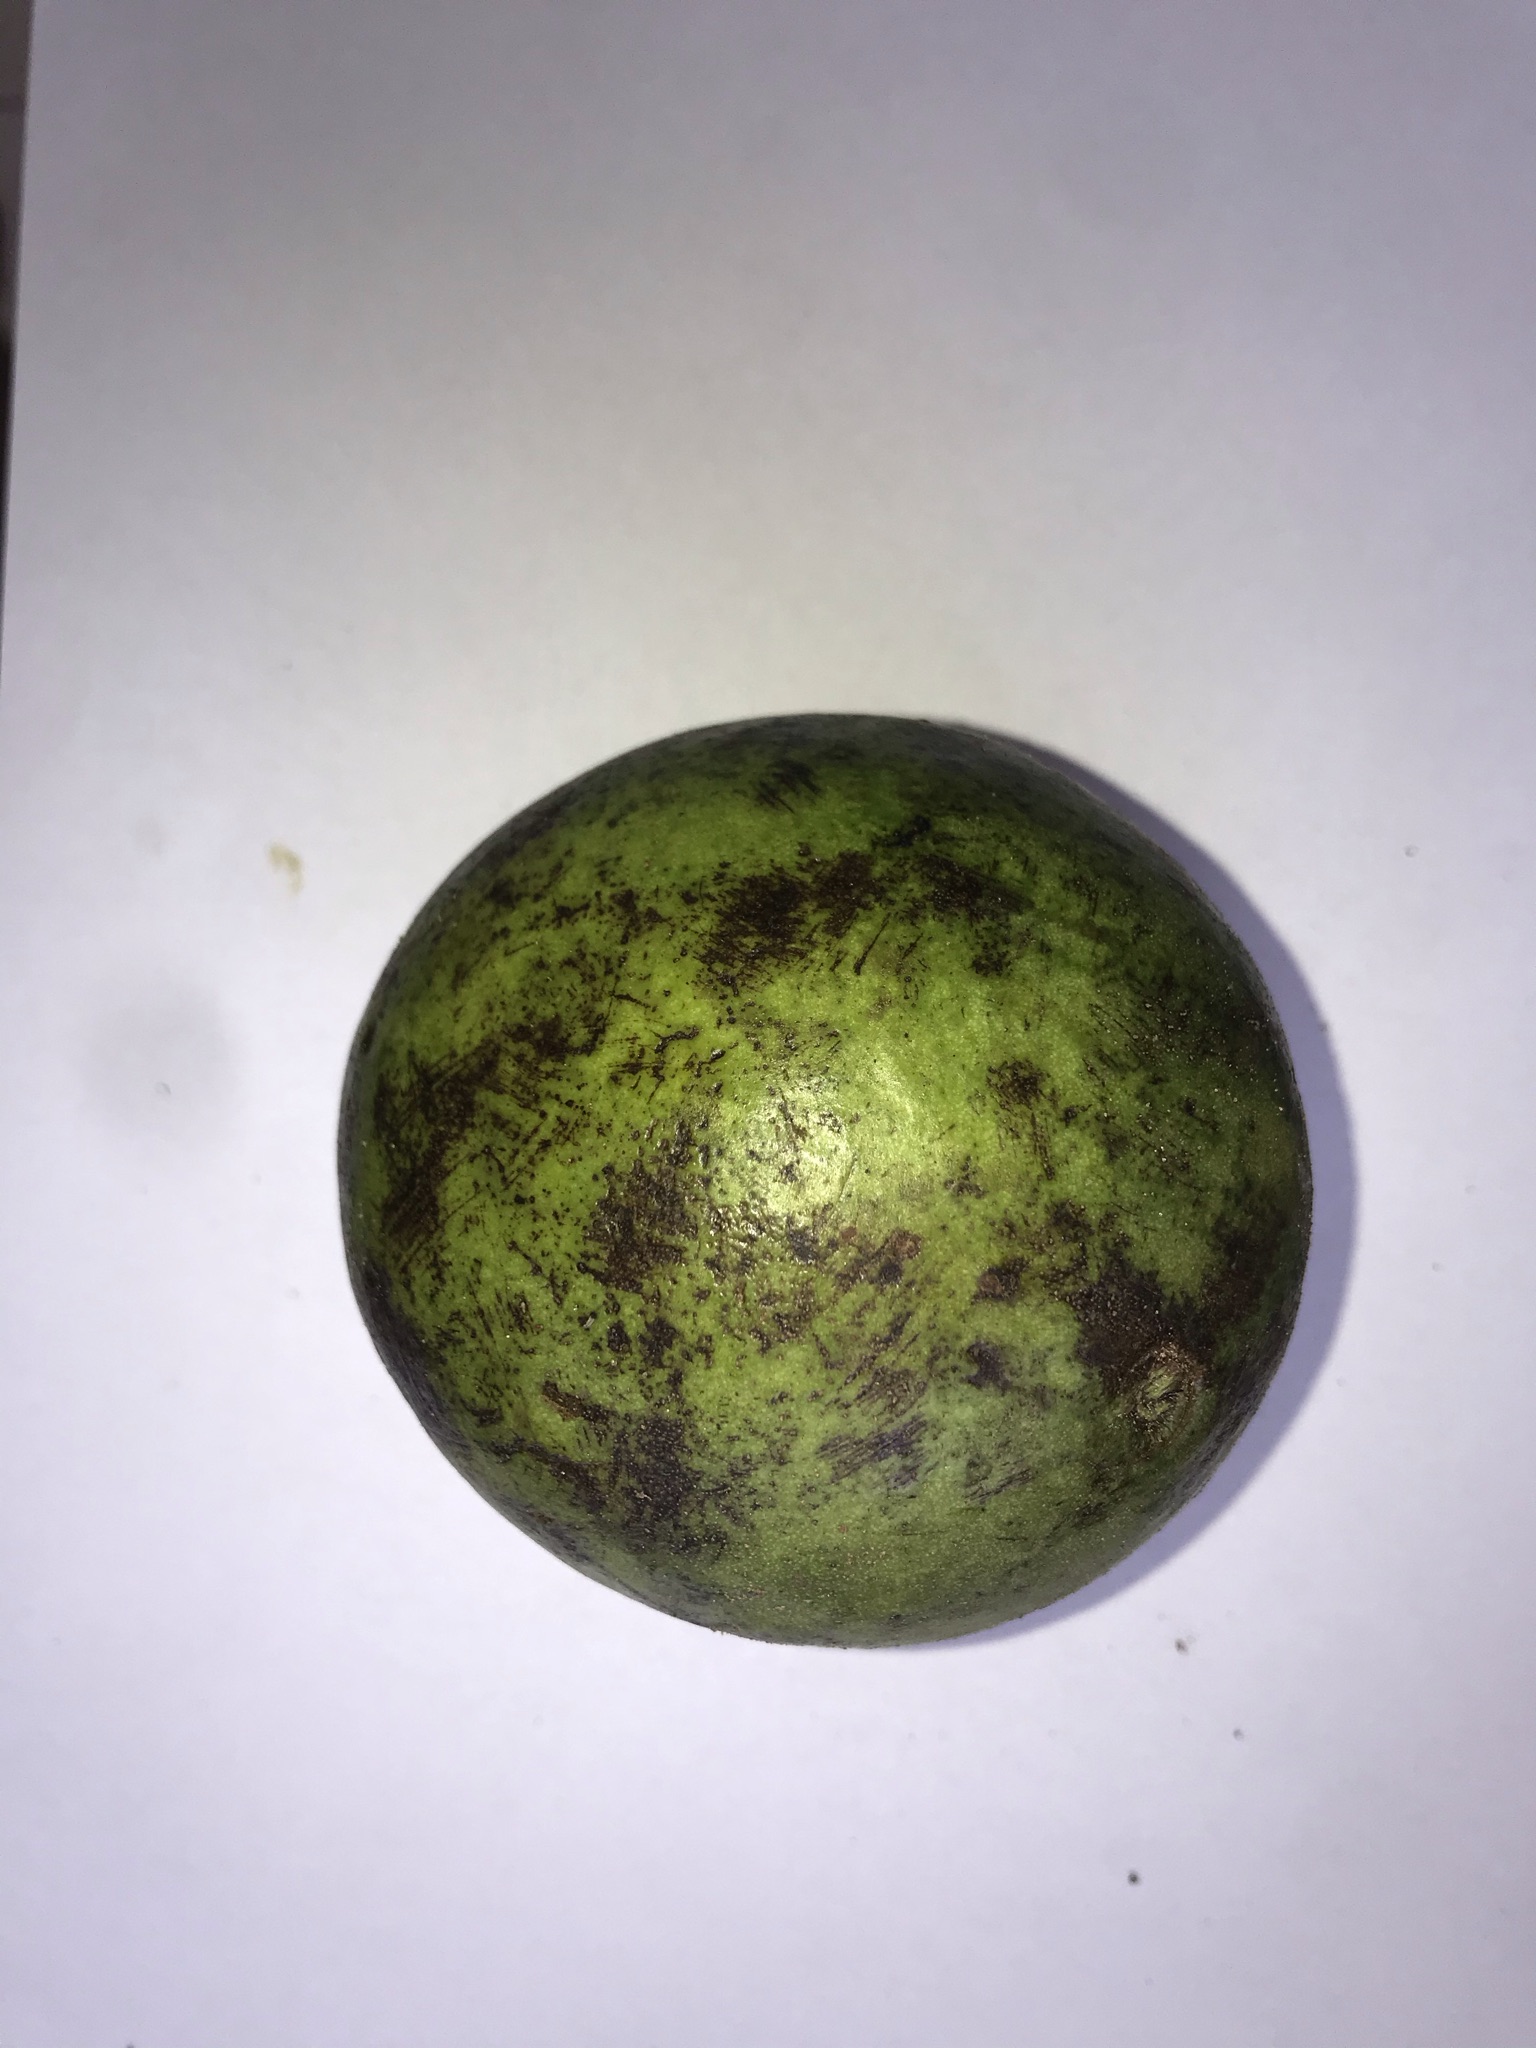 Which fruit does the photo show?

pequi
